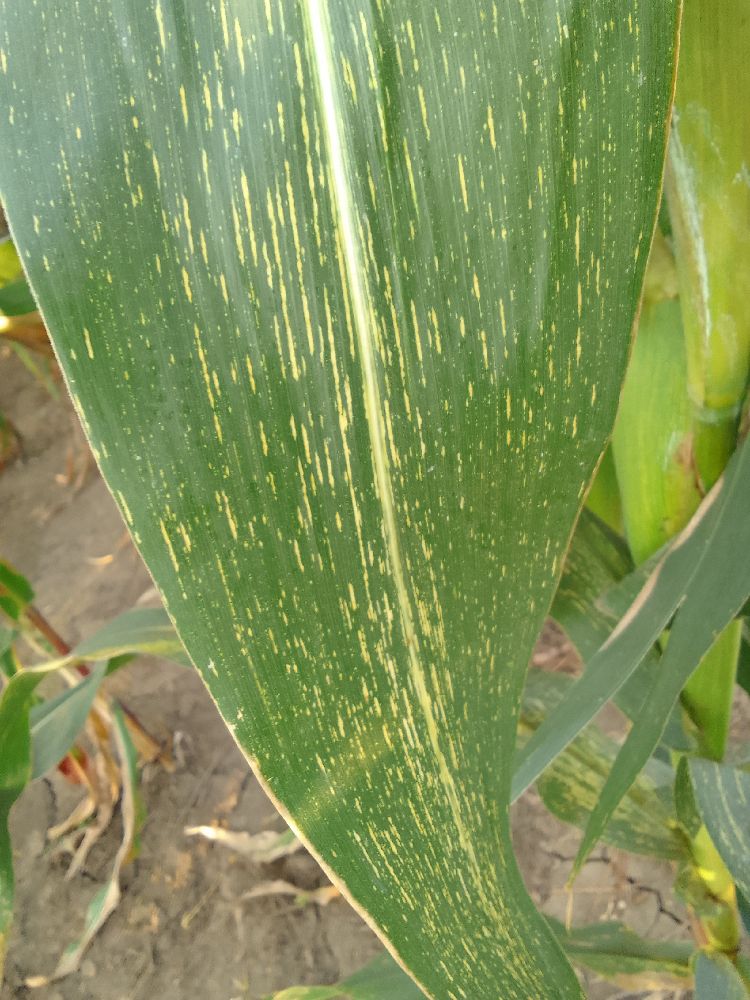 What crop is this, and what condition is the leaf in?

maize, maize streak virus
